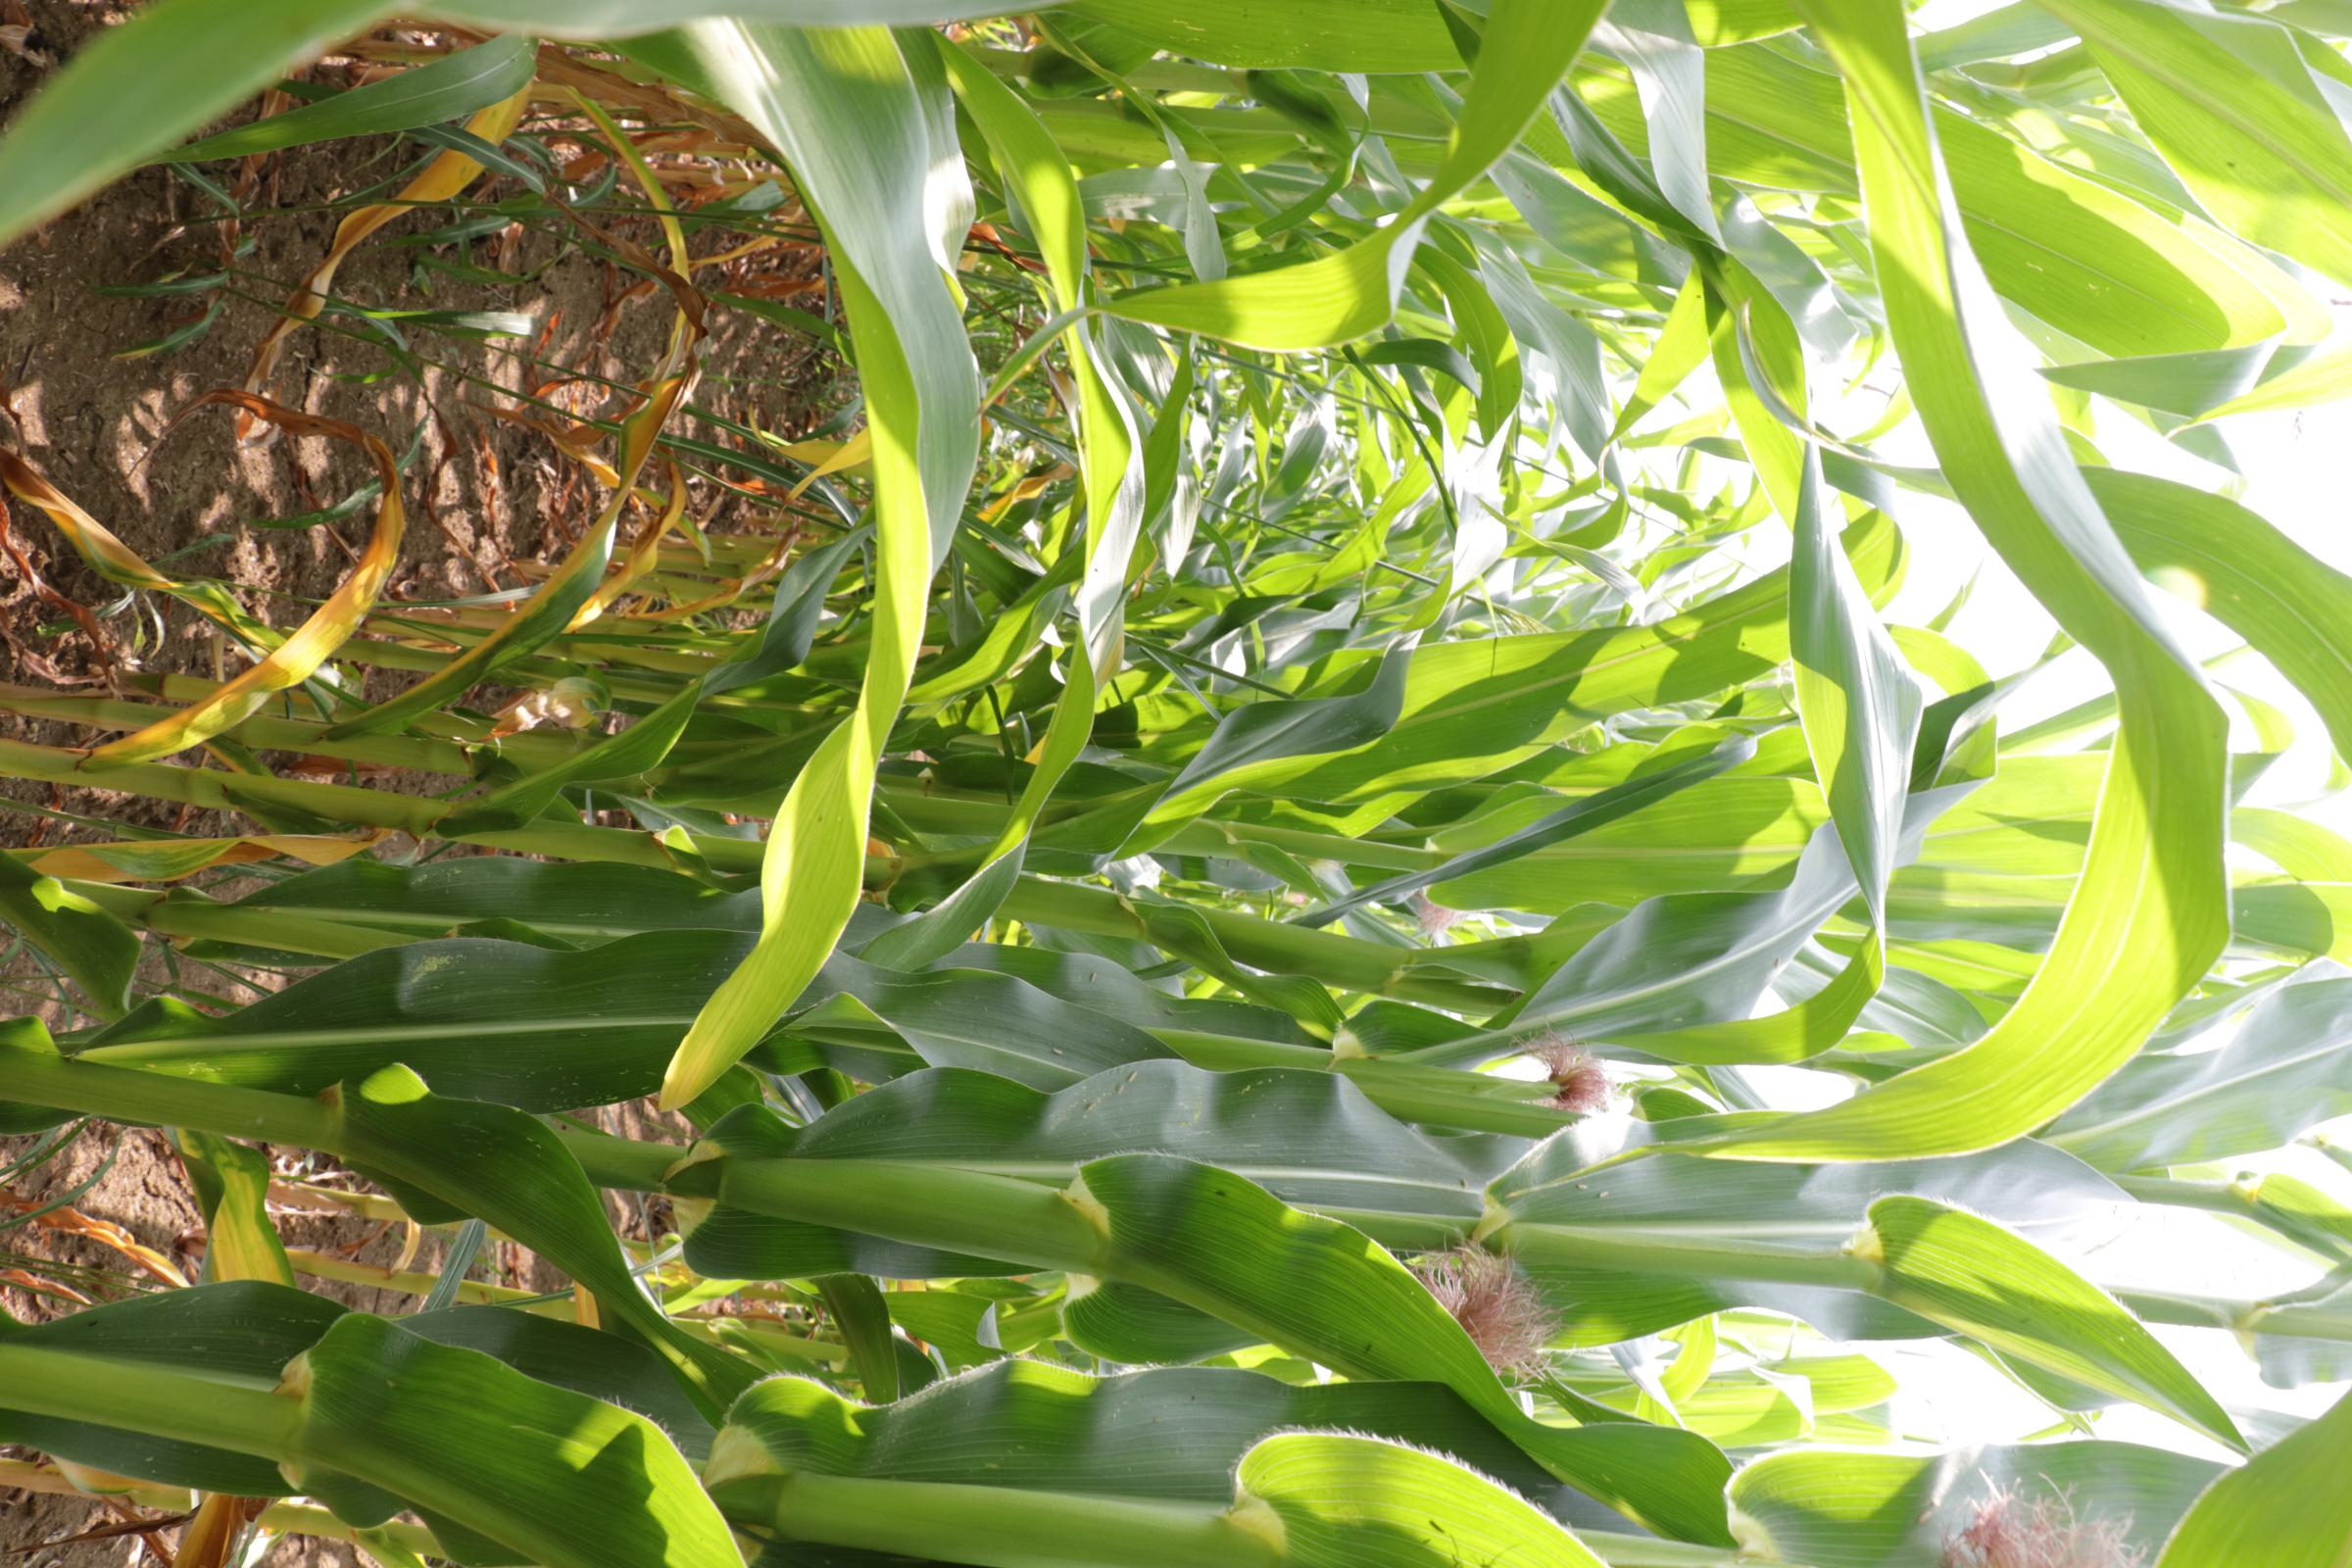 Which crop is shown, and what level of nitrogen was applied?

maize, no added nitrogen
